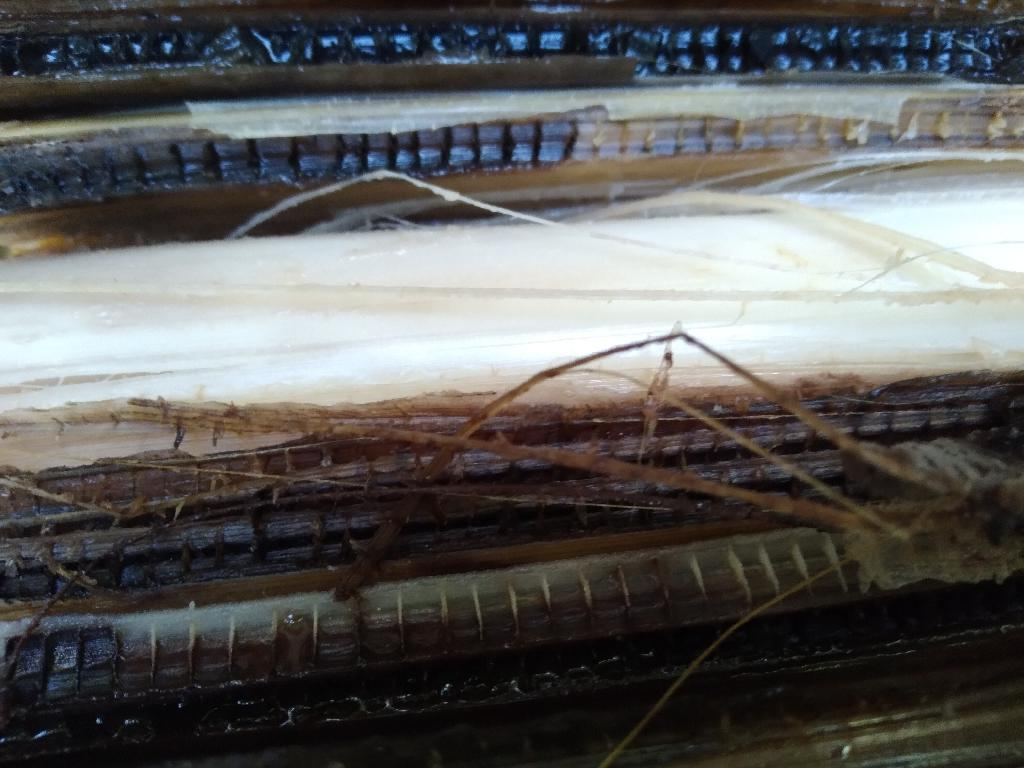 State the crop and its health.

banana, fusarium wilt race 1
